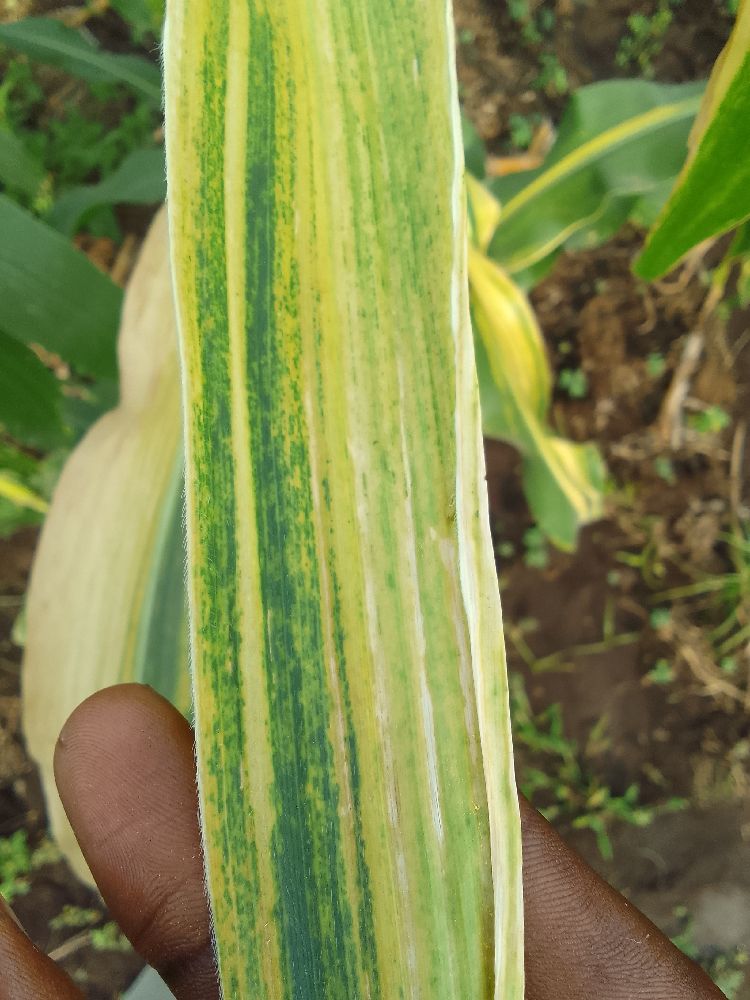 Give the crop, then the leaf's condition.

maize, maize lethal necrosis
